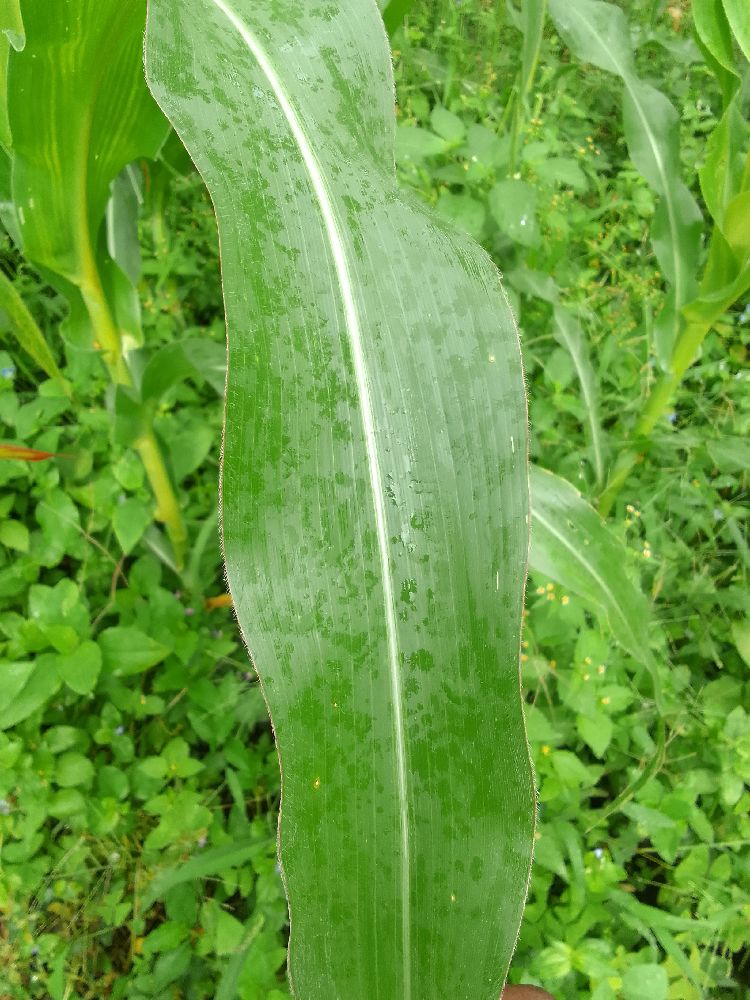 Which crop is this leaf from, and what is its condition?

maize, healthy
